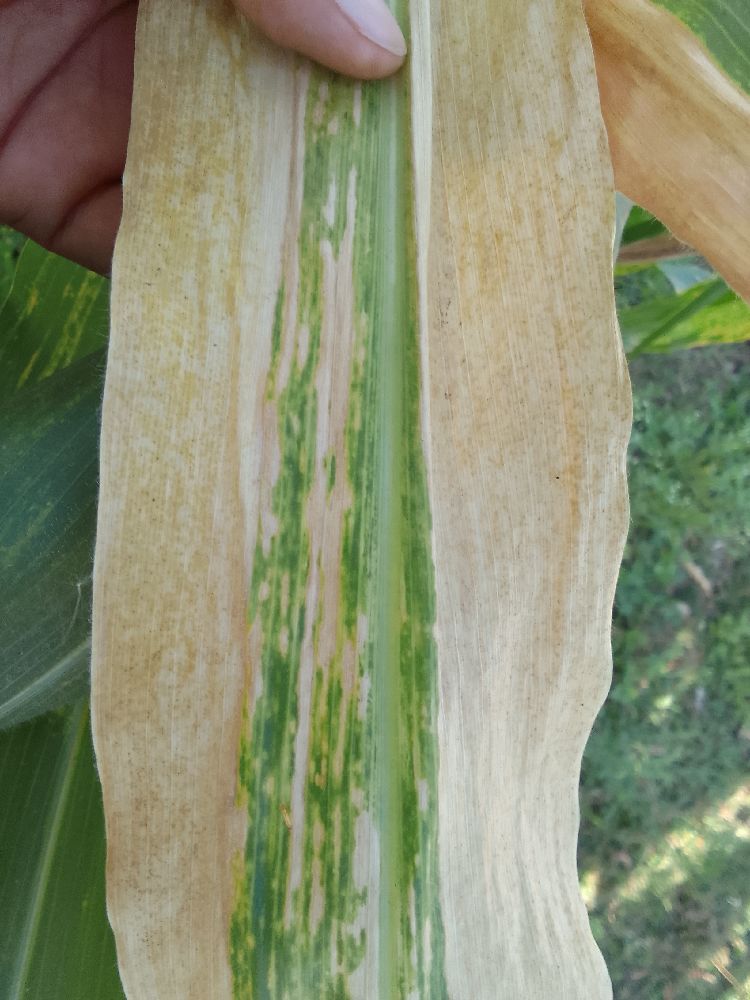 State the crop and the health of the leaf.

maize, maize lethal necrosis
